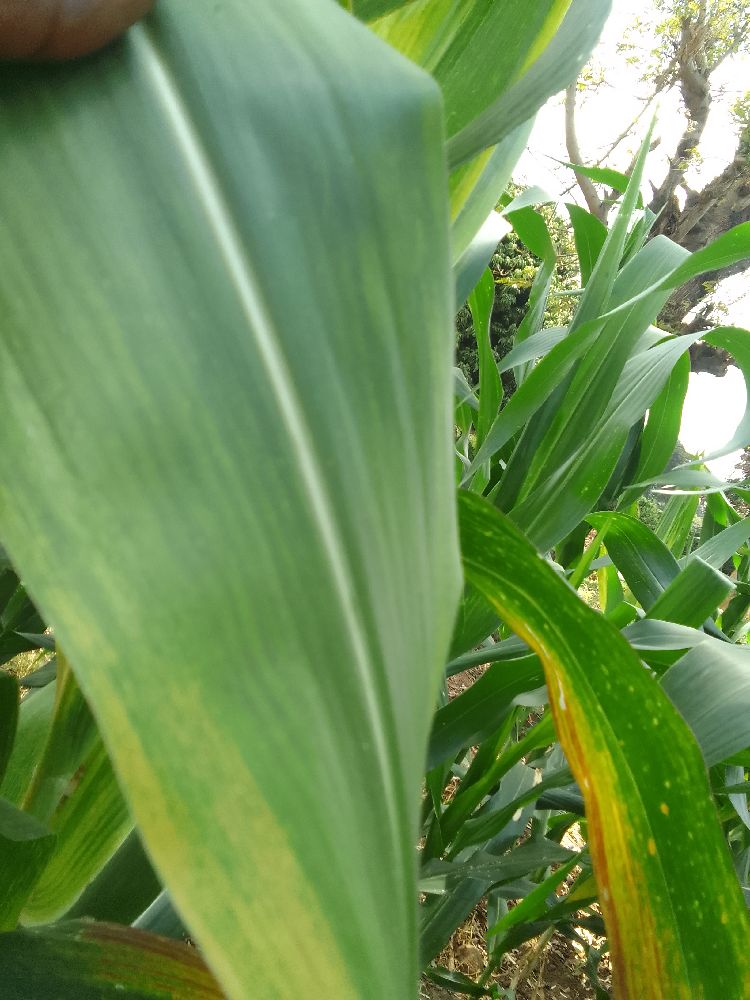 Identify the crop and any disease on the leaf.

maize, maize lethal necrosis
